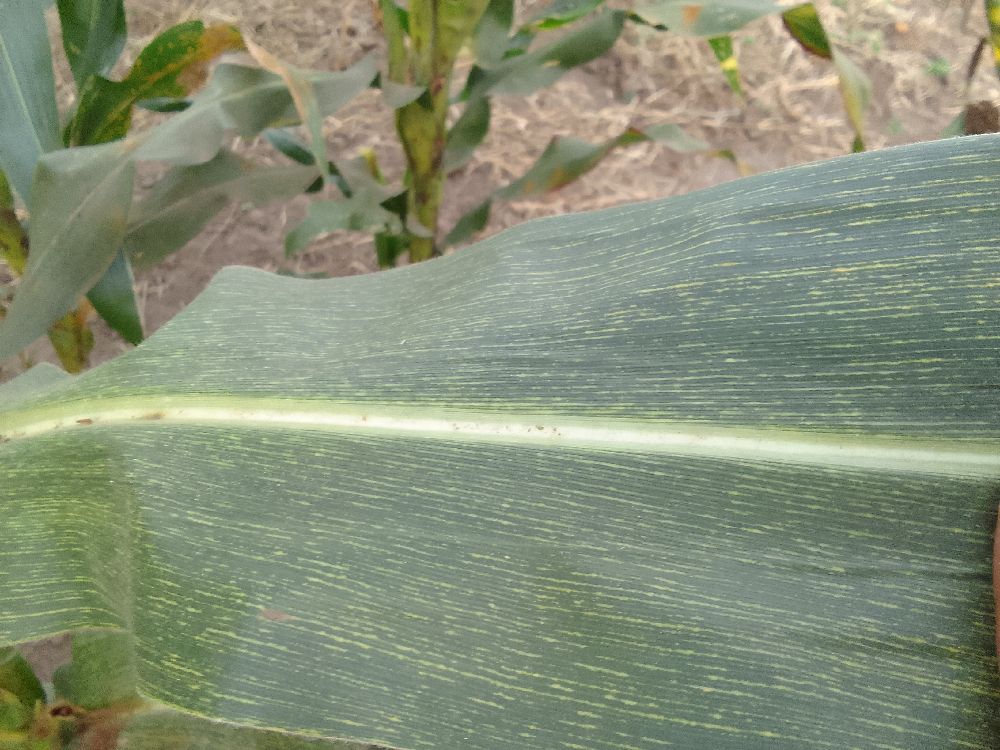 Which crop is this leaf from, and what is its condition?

maize, maize streak virus
